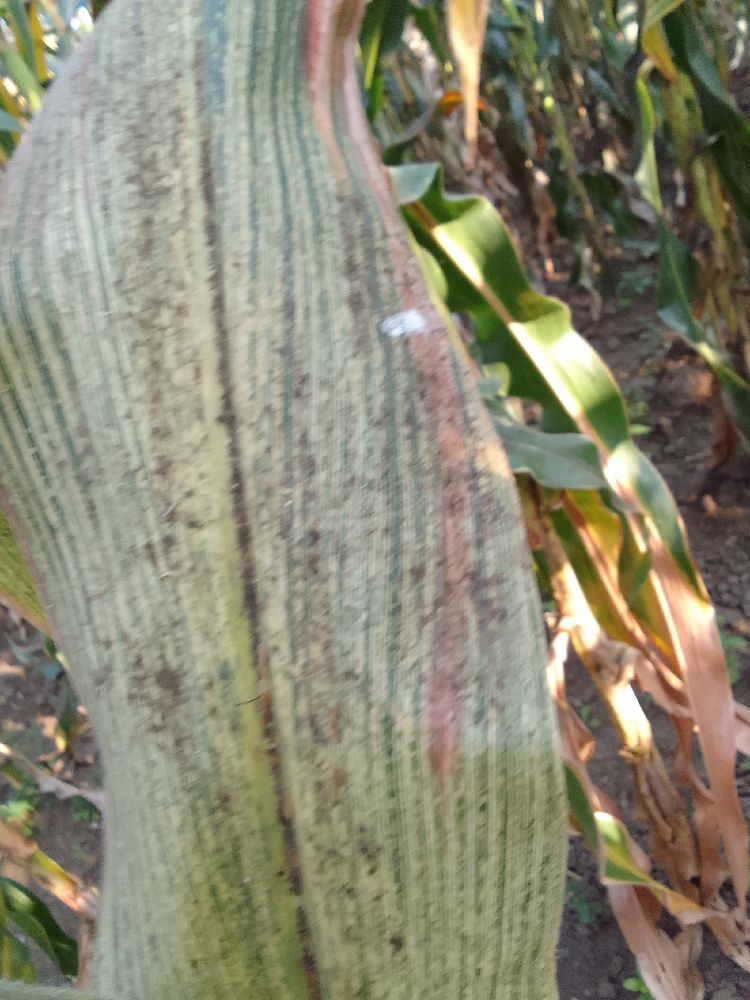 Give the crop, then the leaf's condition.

maize, maize streak virus
